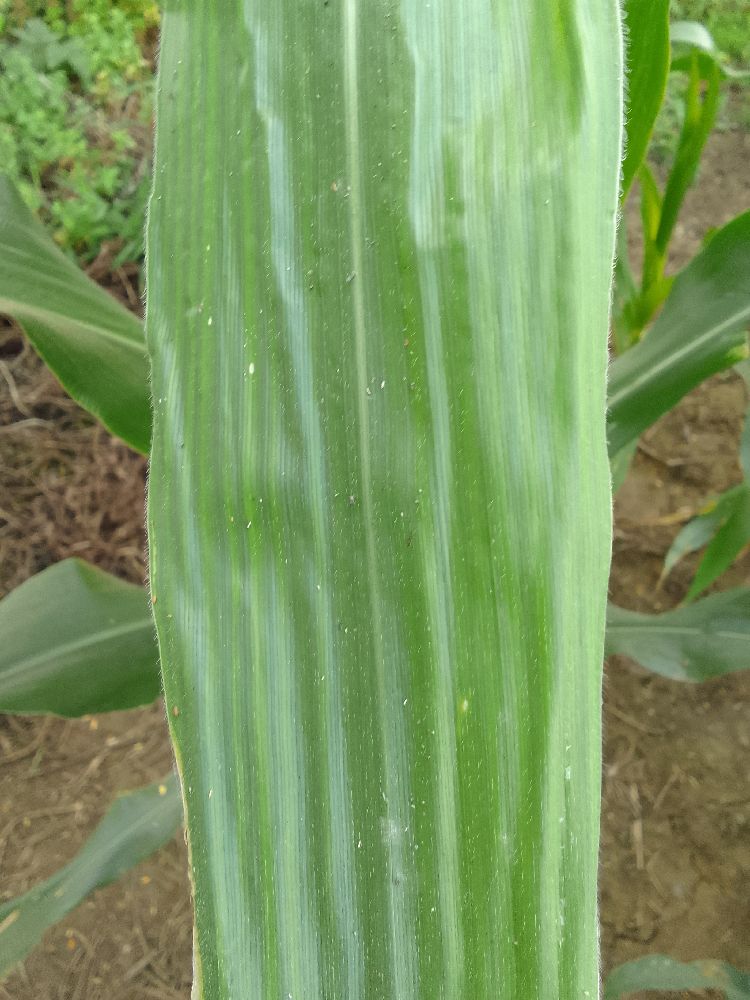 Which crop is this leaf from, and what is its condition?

maize, healthy
